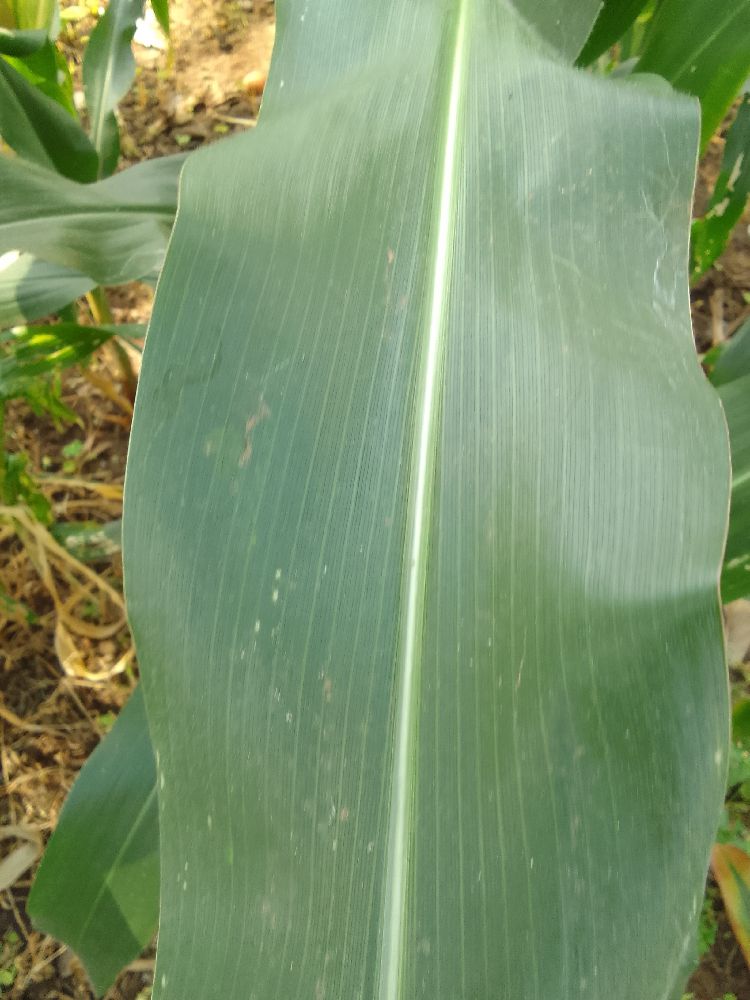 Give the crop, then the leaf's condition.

maize, healthy
